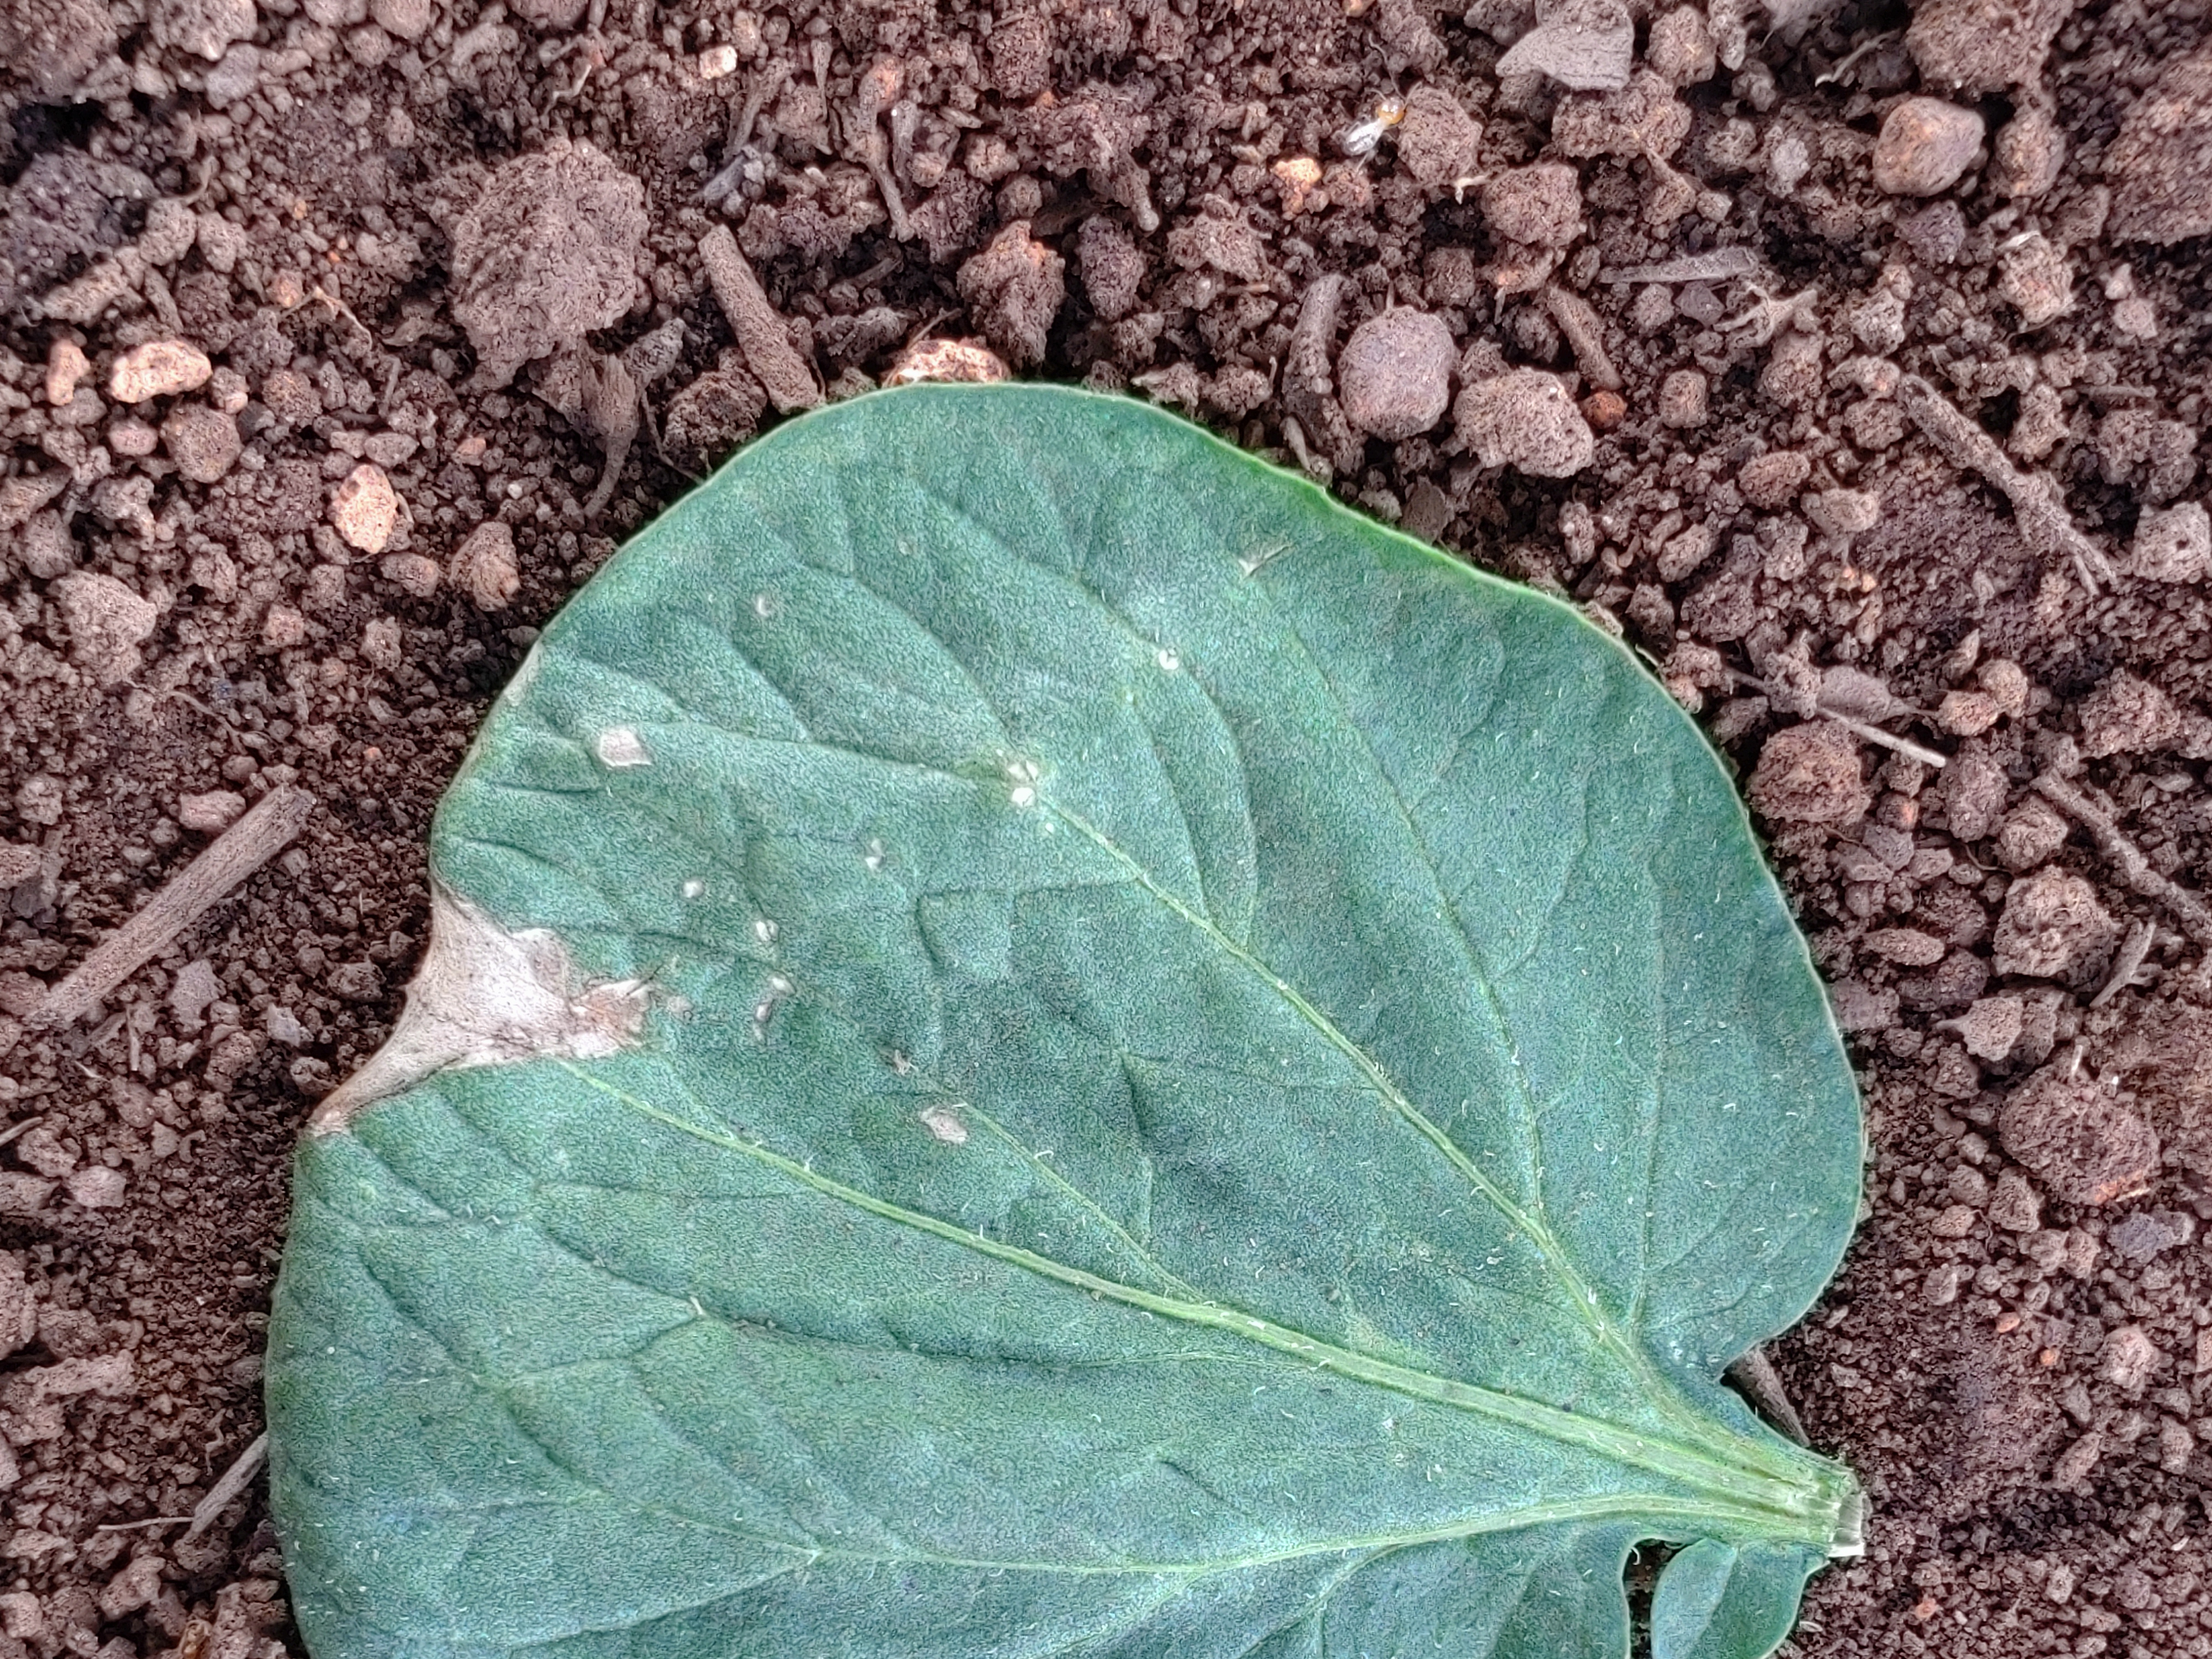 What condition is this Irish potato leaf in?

early blight
